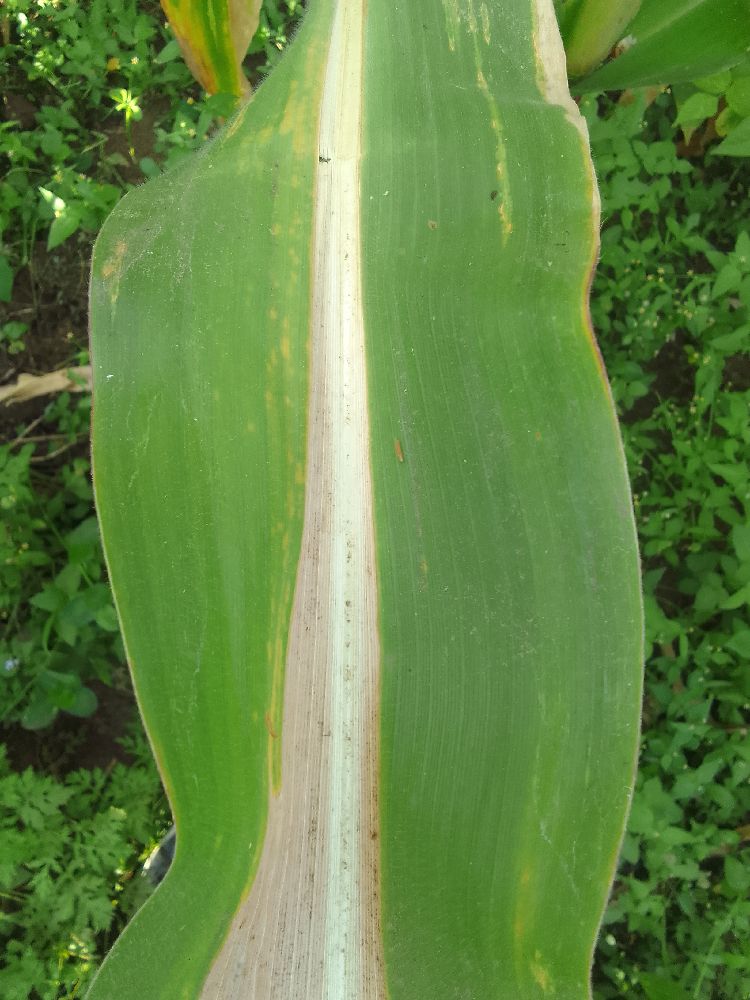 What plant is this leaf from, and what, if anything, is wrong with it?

maize, maize lethal necrosis
